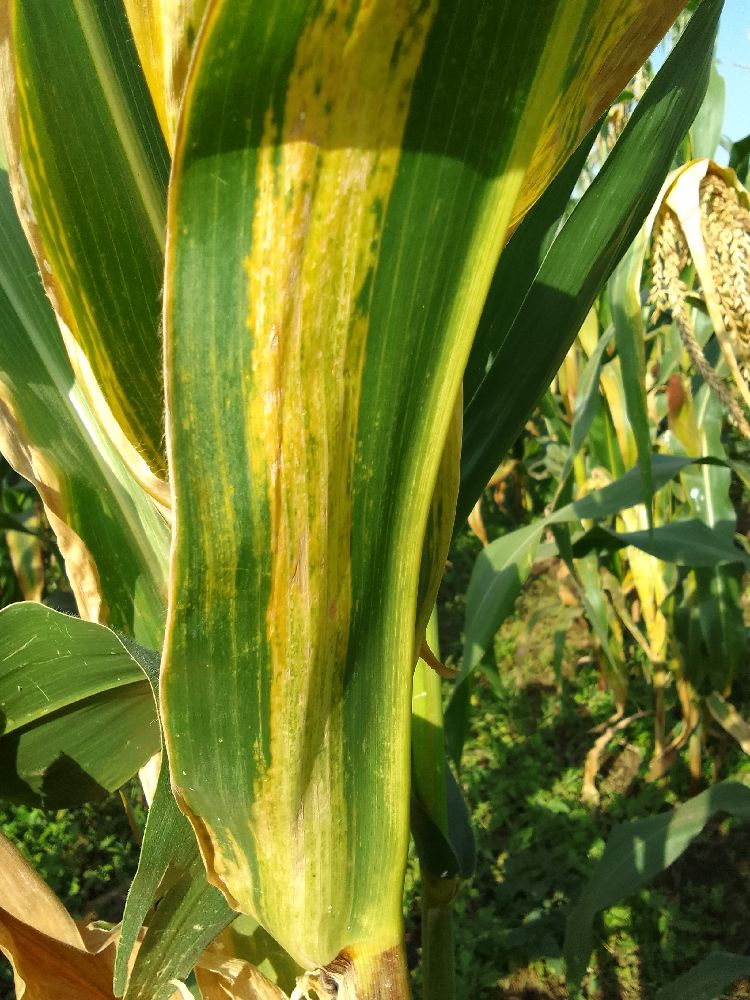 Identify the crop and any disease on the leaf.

maize, maize lethal necrosis
